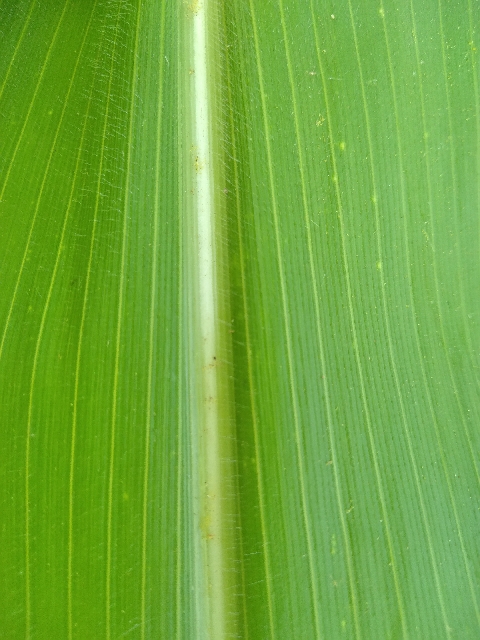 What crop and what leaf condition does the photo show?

maize, healthy
